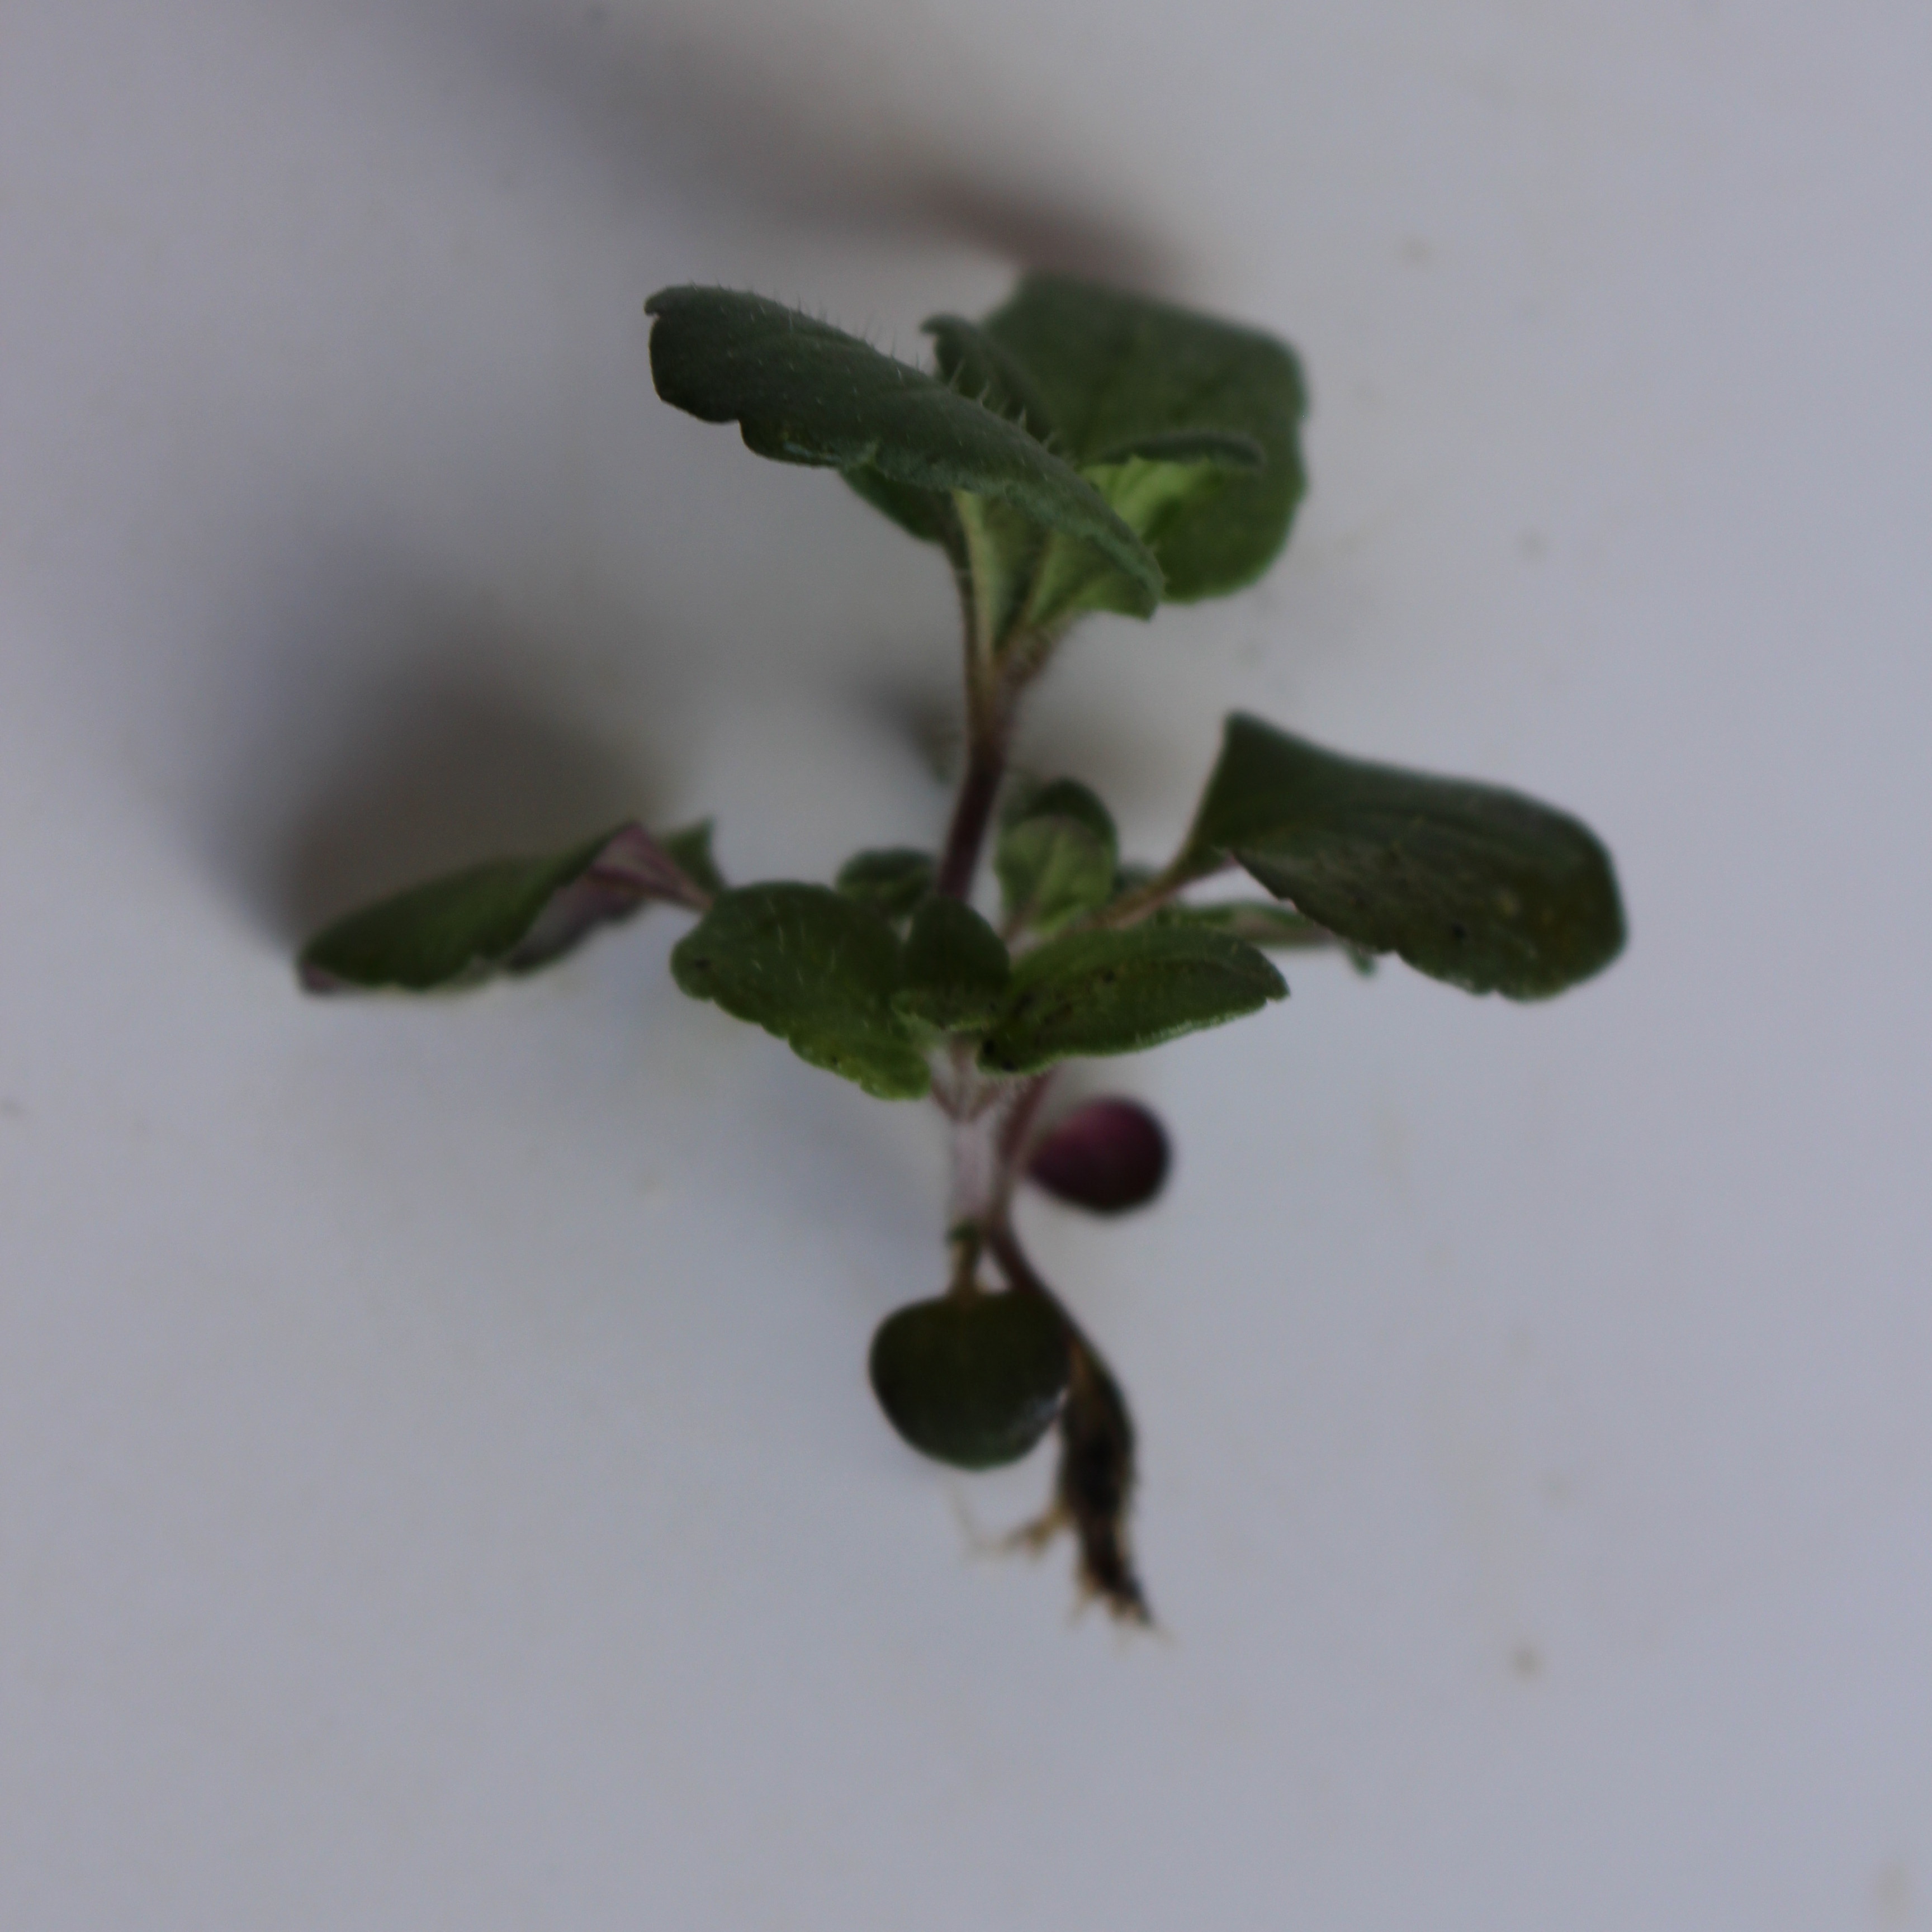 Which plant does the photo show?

Veronica persica
